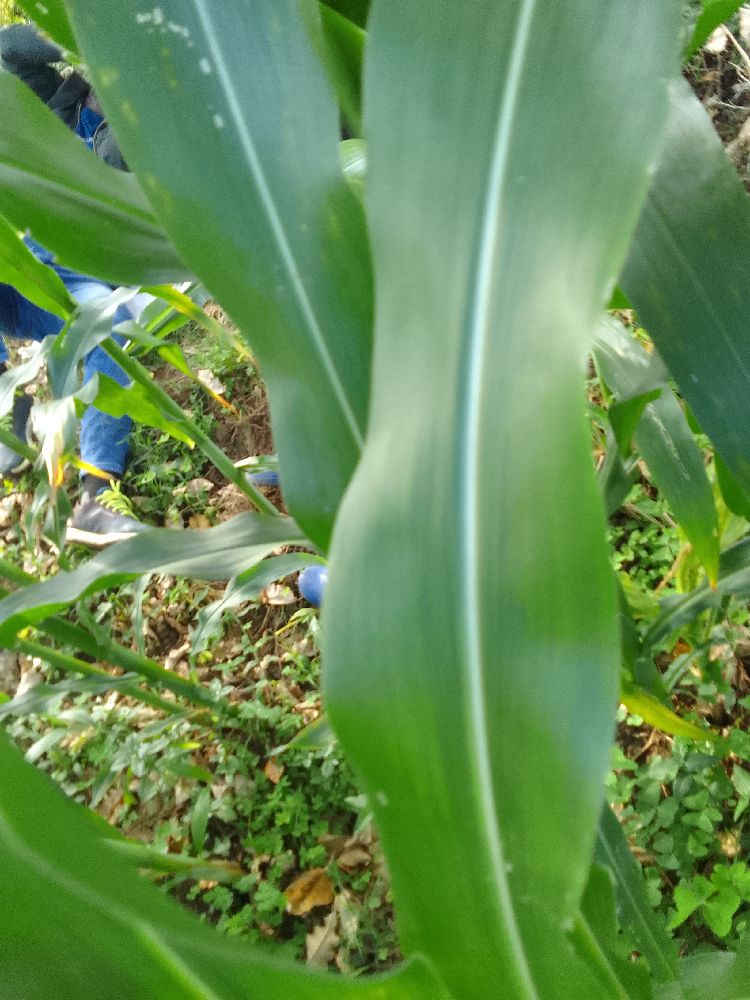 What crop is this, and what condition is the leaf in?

maize, healthy
